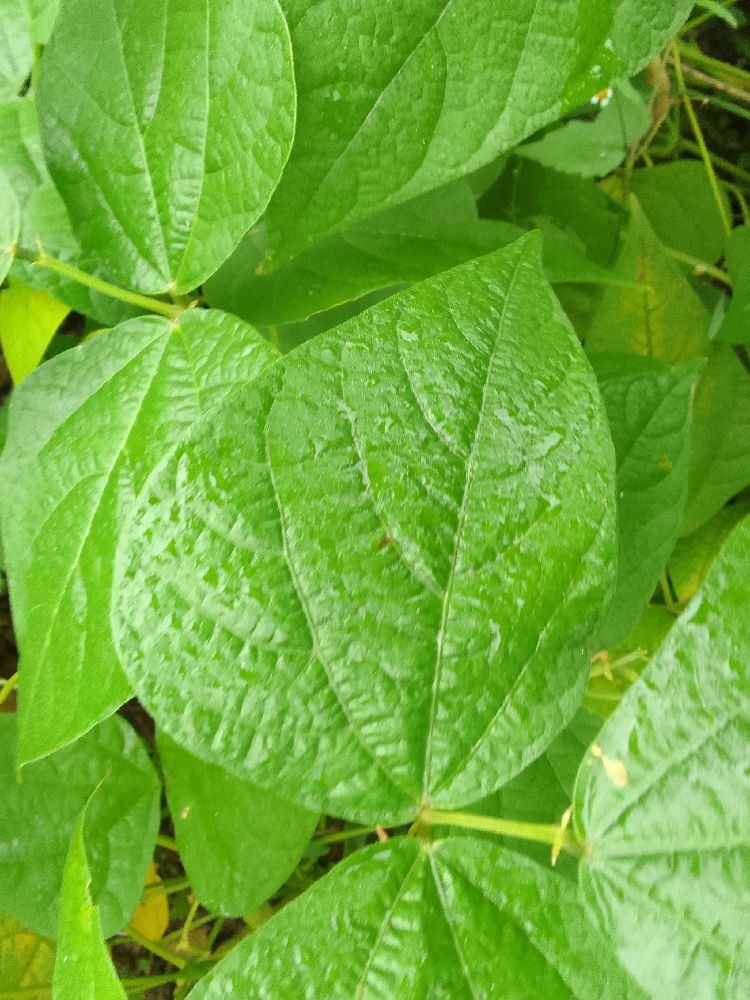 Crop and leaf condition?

common bean, healthy
